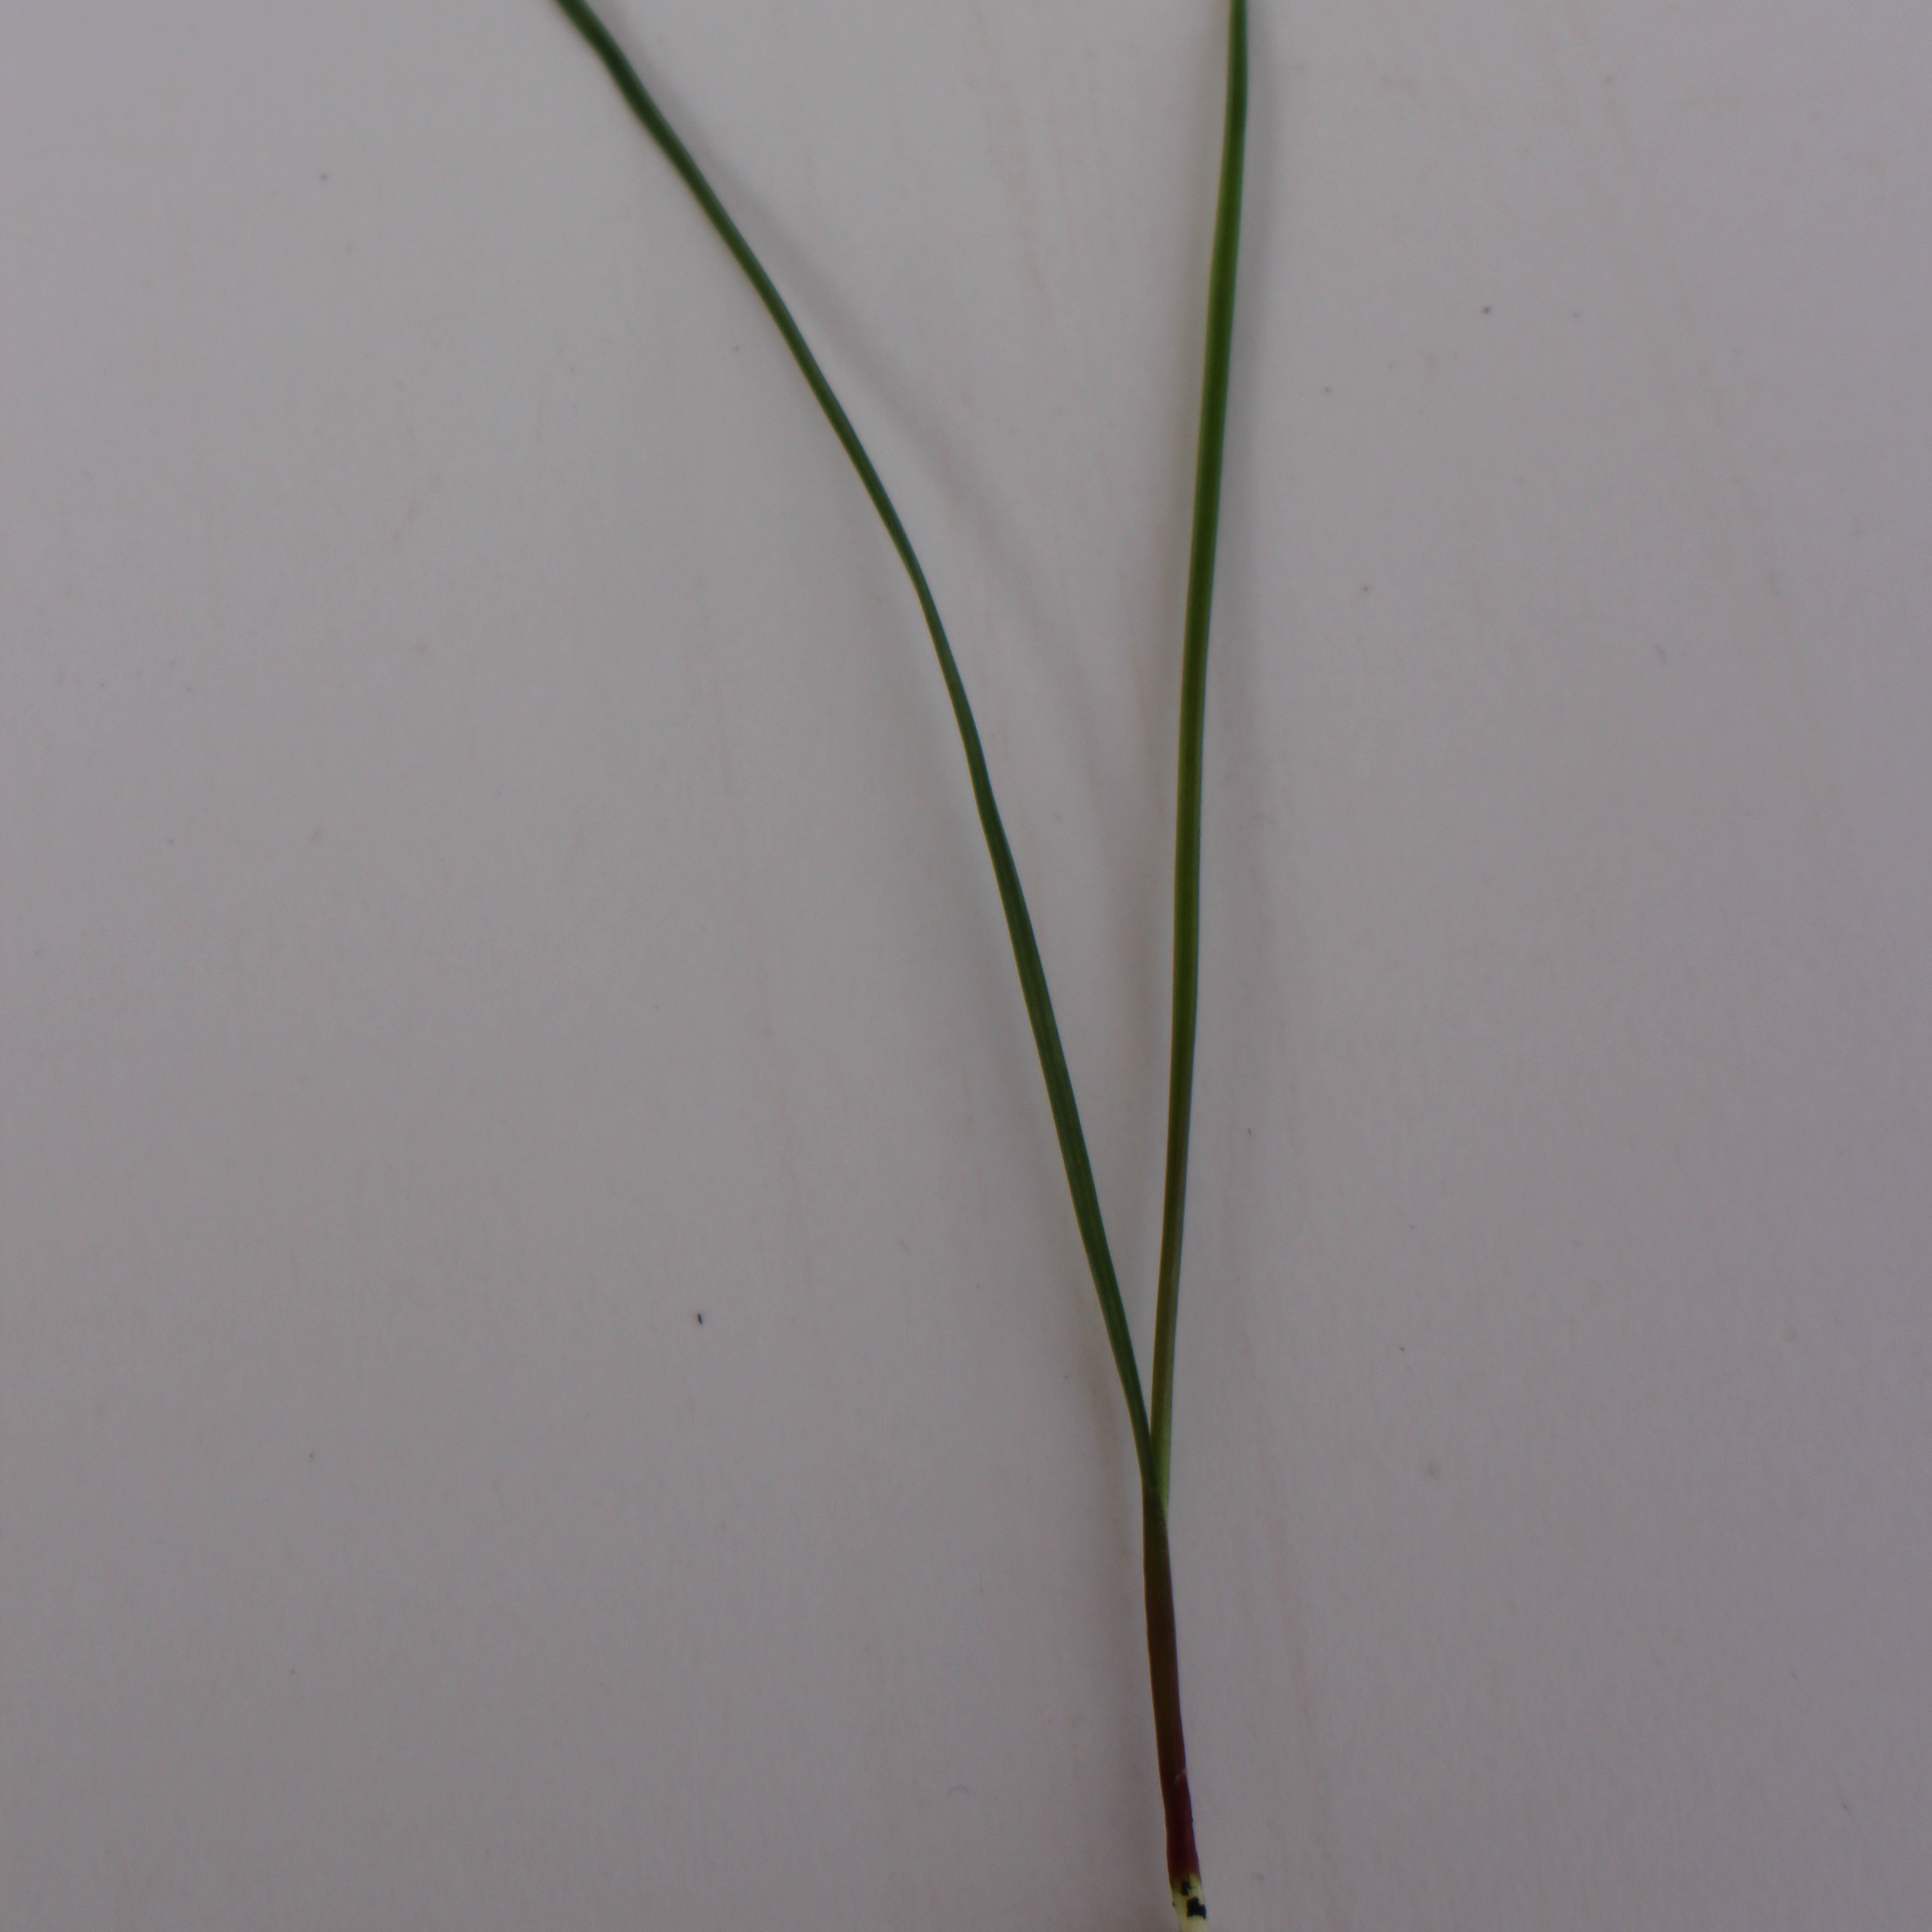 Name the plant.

Lolium multiflorum
